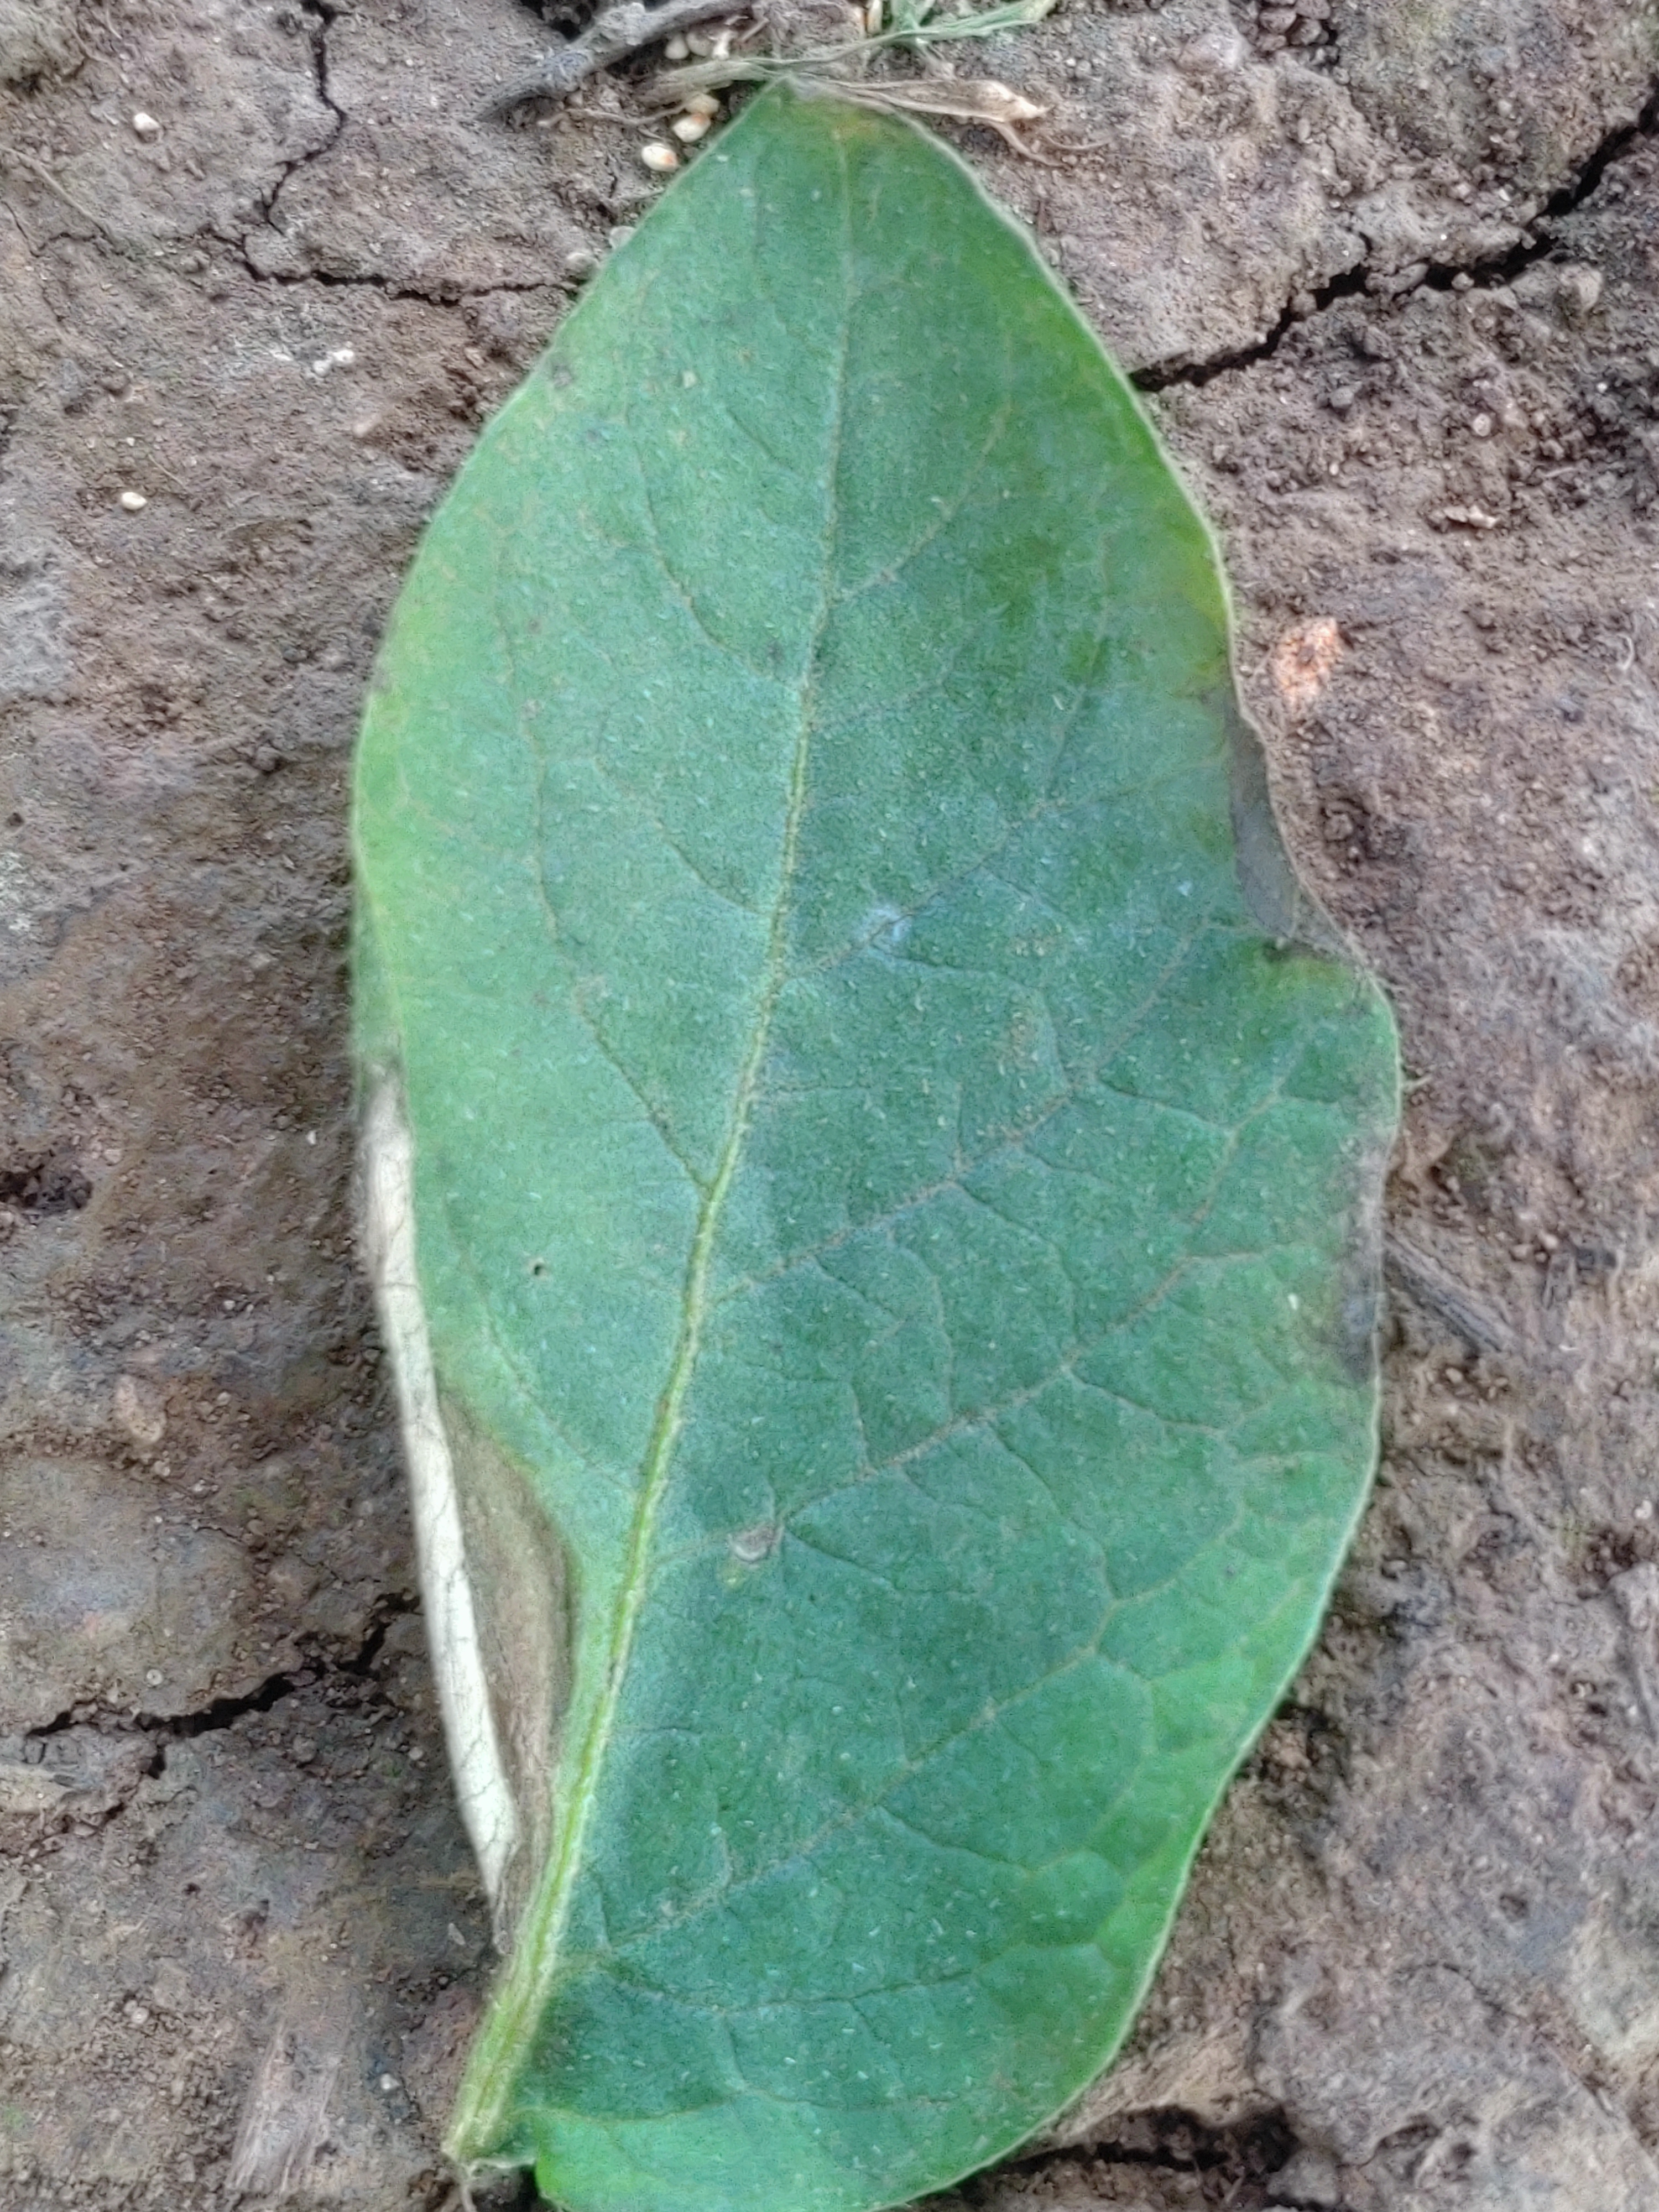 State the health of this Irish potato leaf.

early blight
